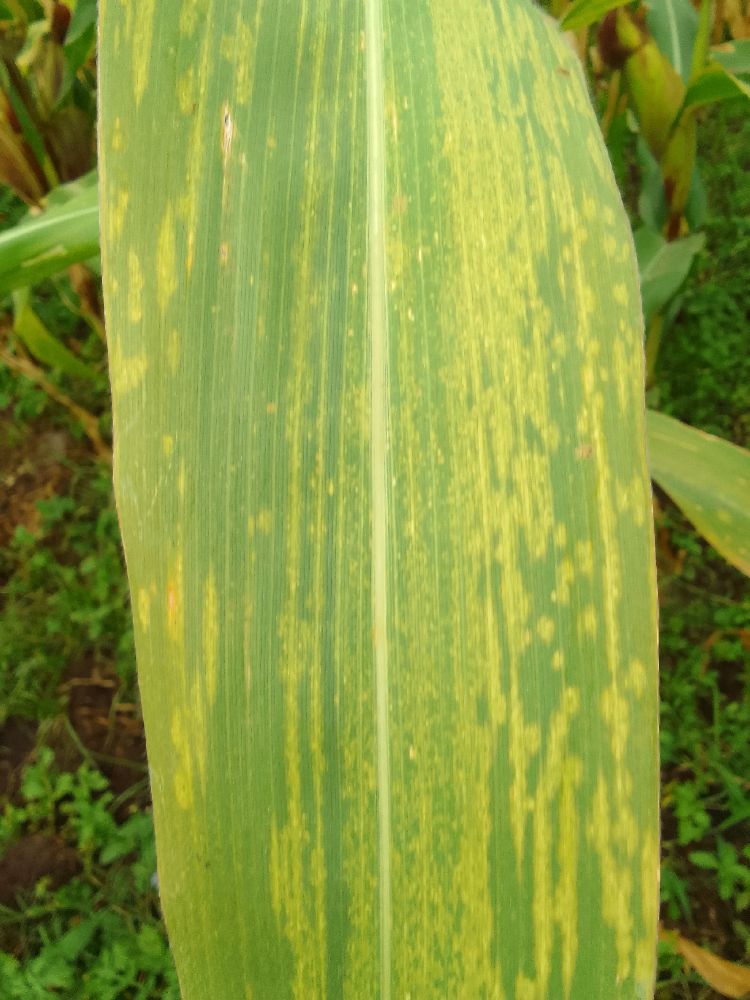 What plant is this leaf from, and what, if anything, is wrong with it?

maize, maize lethal necrosis
